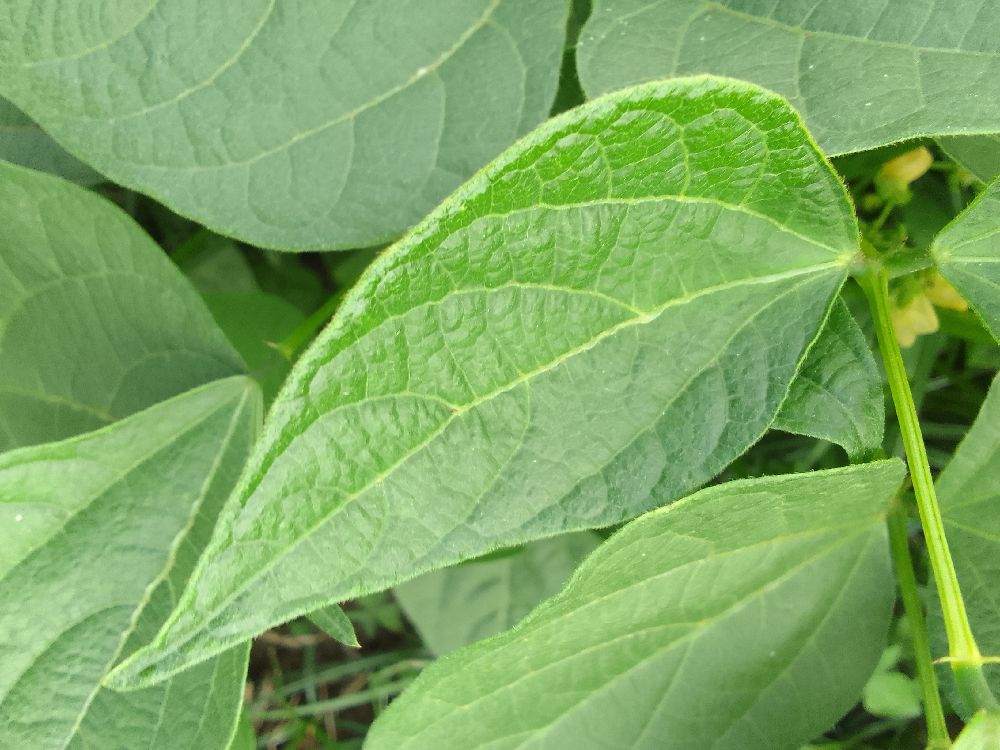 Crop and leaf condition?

common bean, healthy
